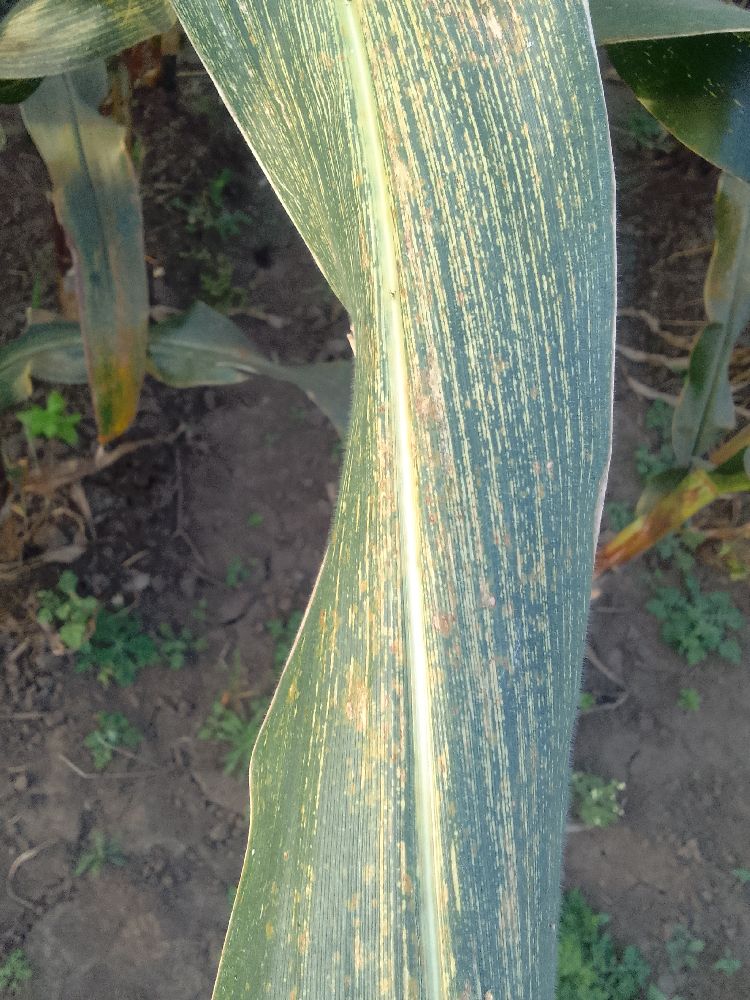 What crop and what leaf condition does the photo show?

maize, maize streak virus
